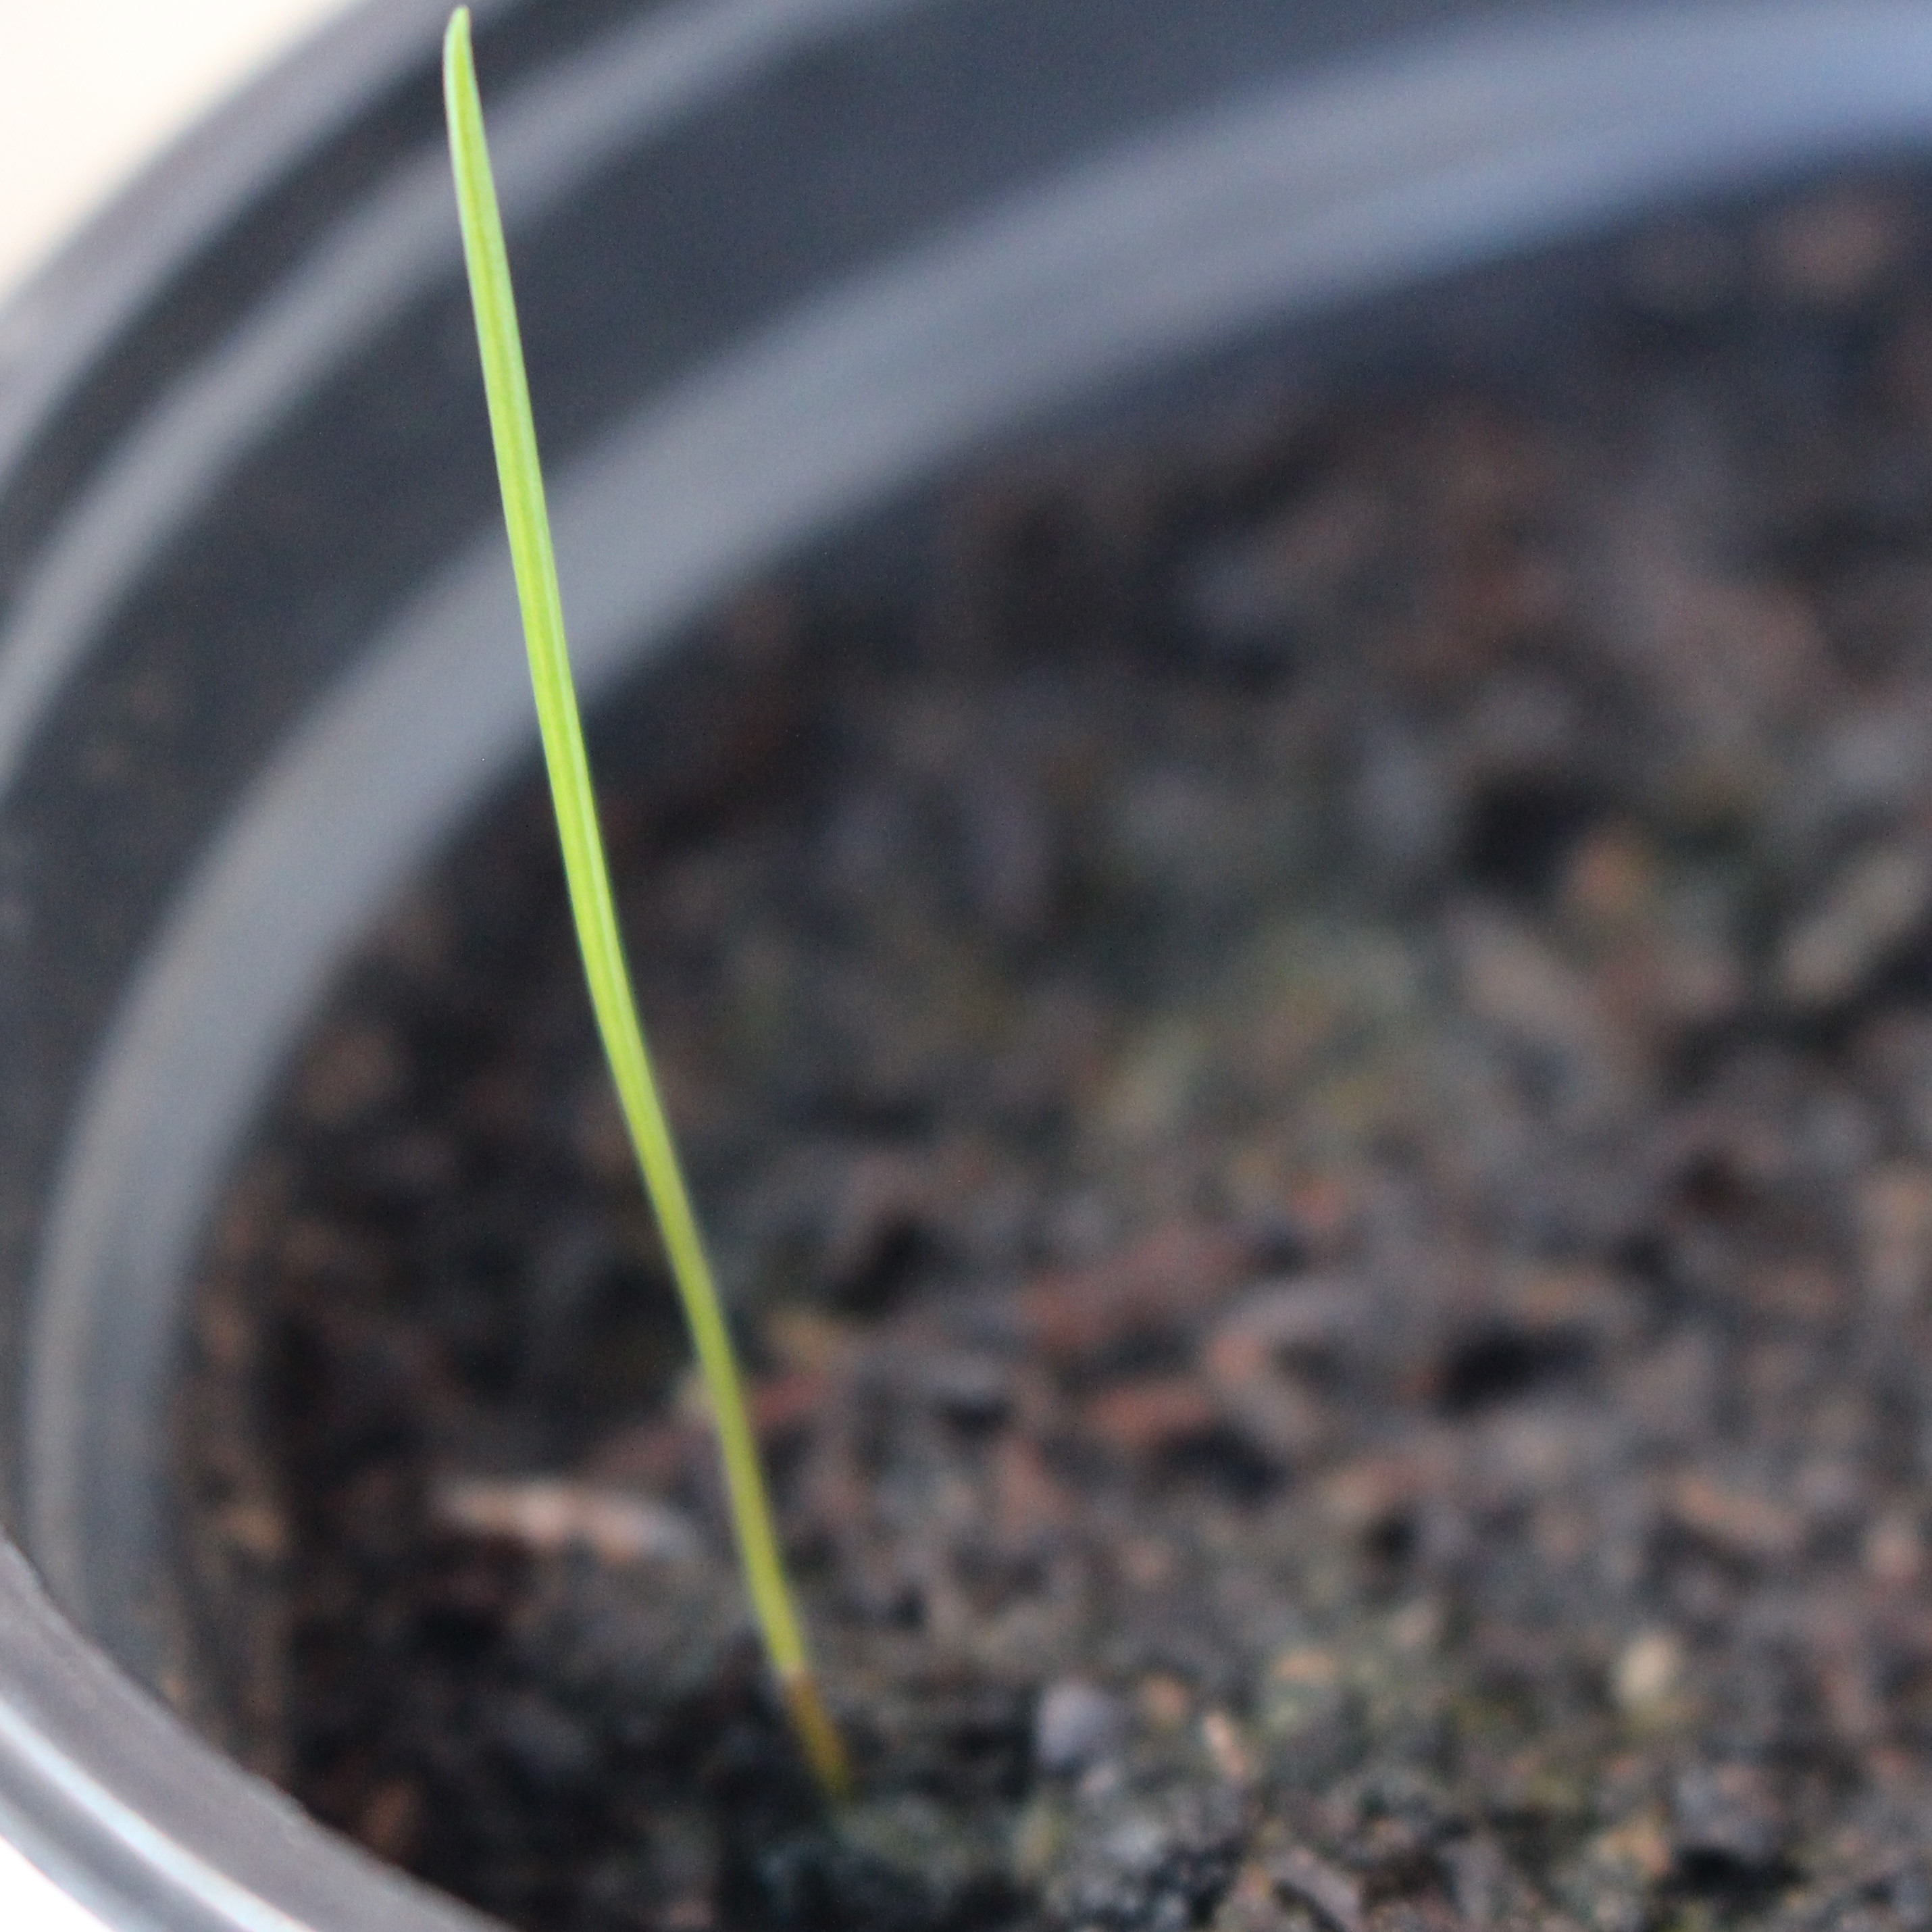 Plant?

Lolium multiflorum
